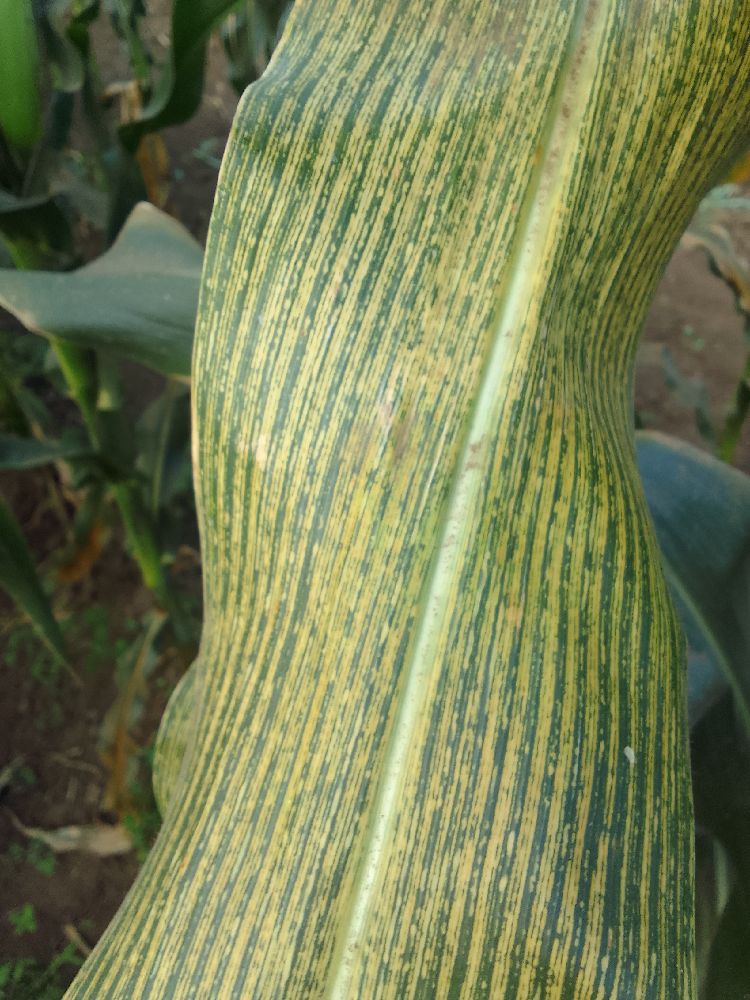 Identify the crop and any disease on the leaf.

maize, maize streak virus
